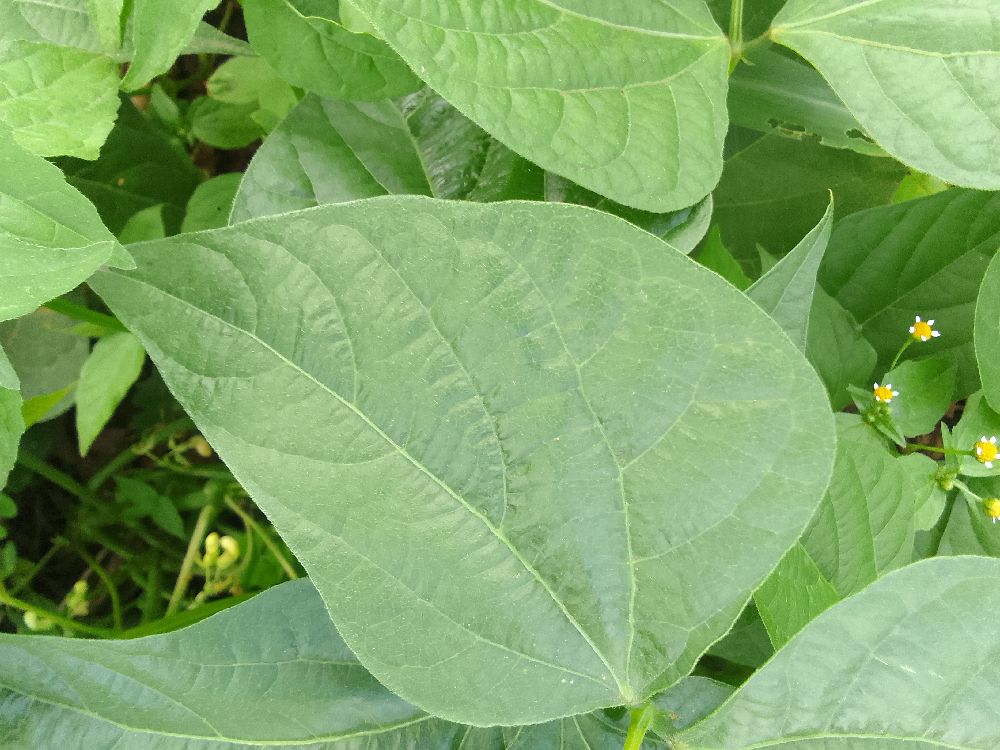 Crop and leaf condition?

common bean, healthy
